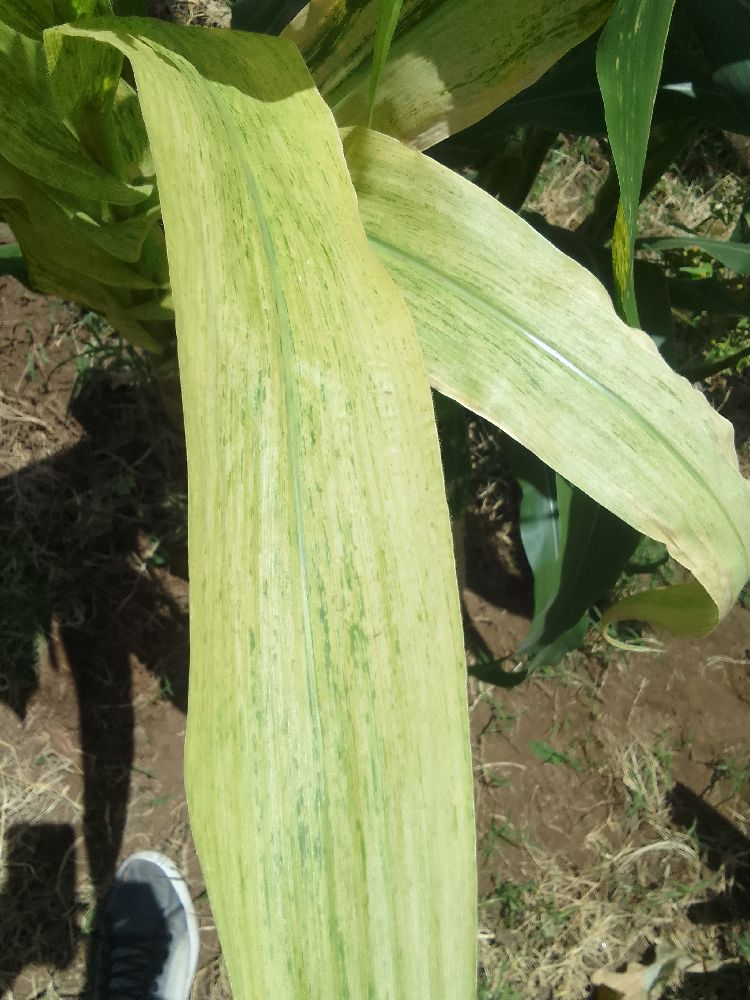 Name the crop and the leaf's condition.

maize, maize lethal necrosis
